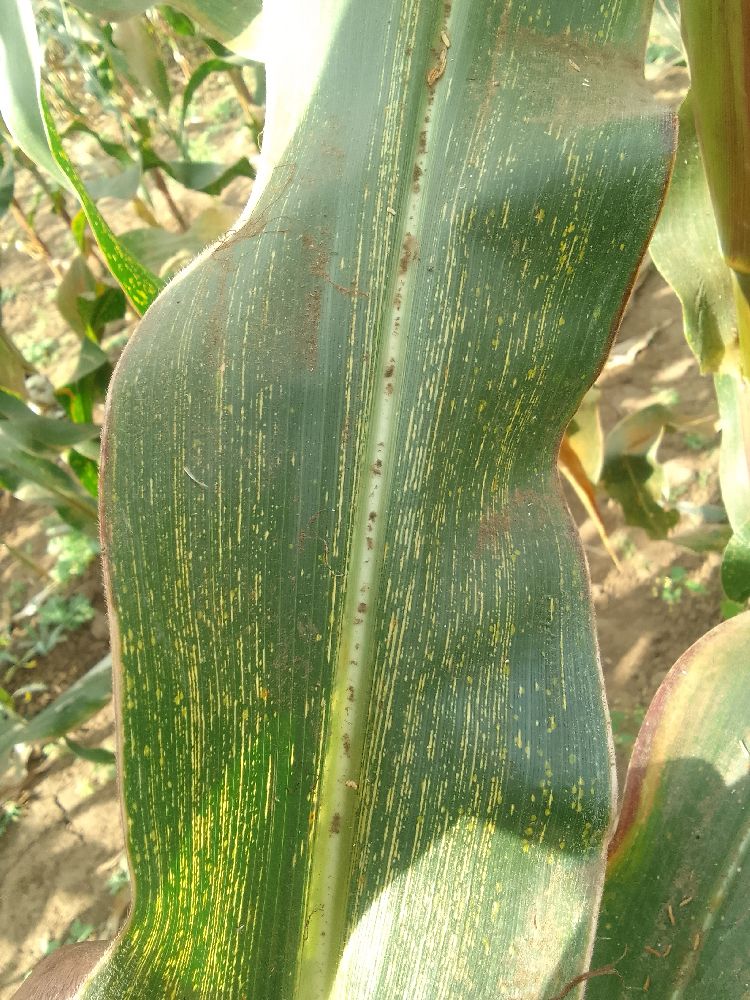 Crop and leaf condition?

maize, maize streak virus
